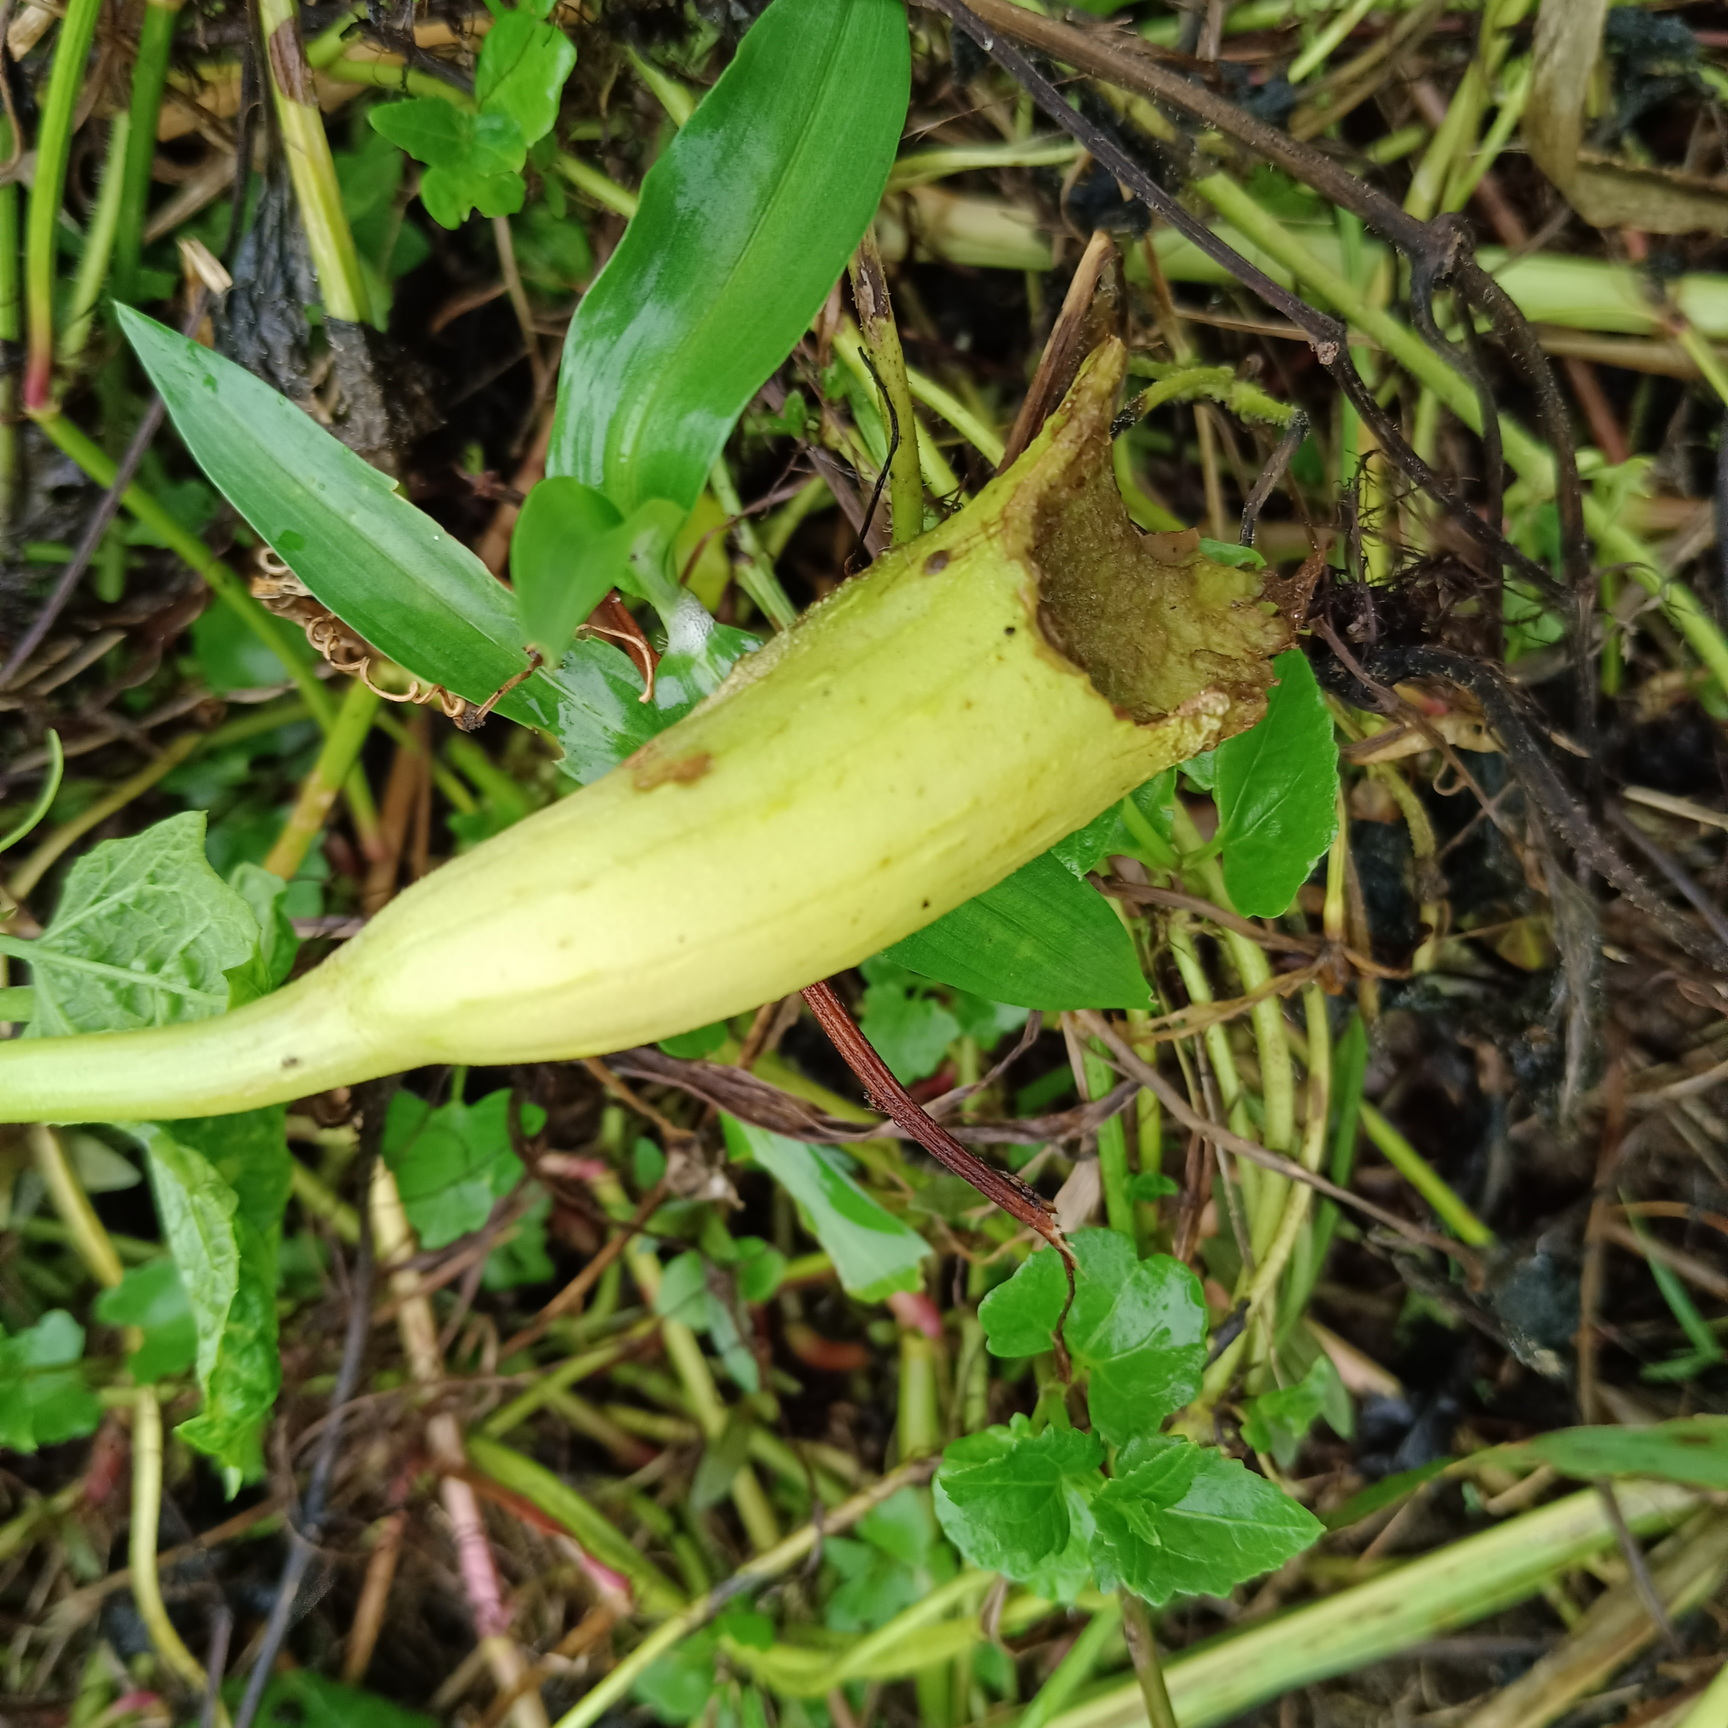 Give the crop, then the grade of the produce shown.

luffa, faulty
